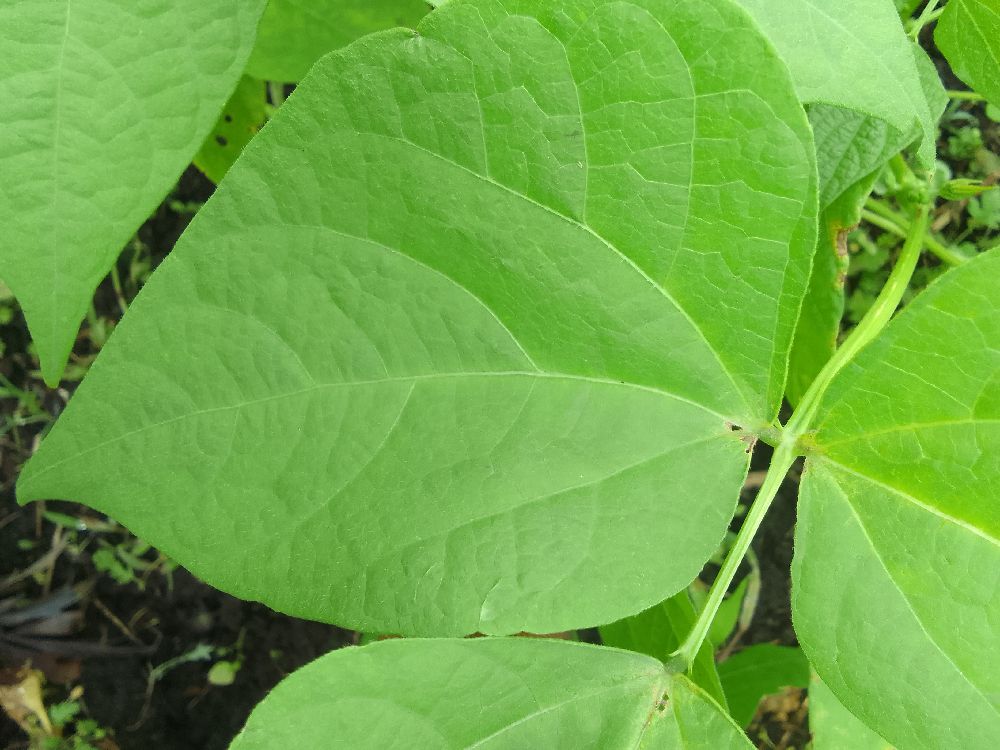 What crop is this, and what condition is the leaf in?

common bean, healthy
